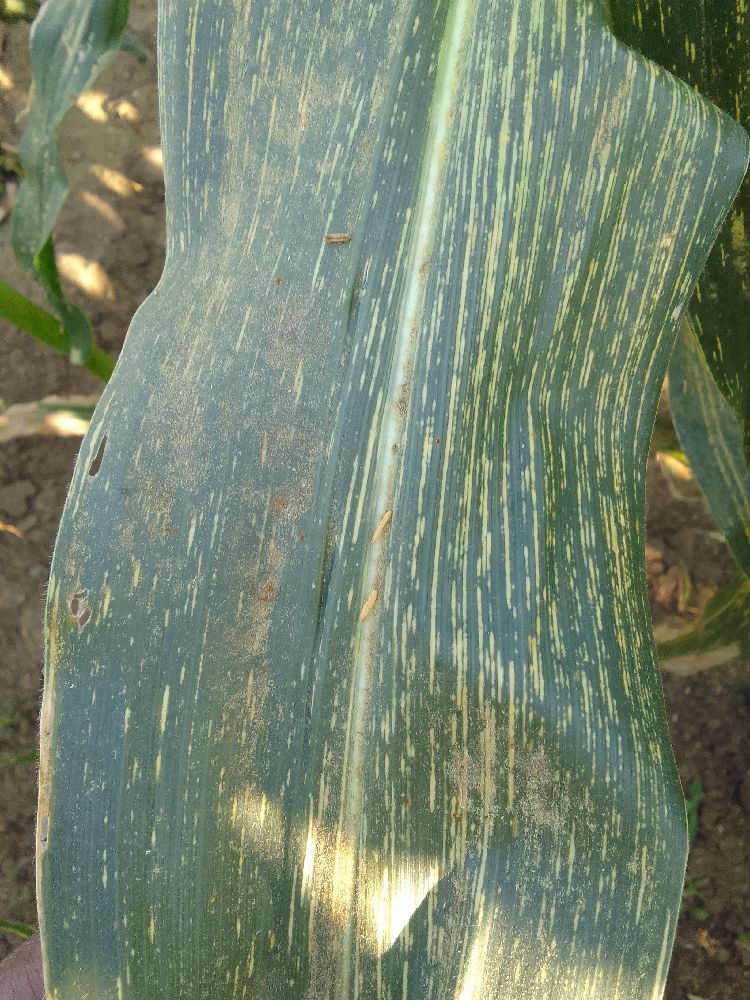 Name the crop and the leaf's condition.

maize, maize streak virus
